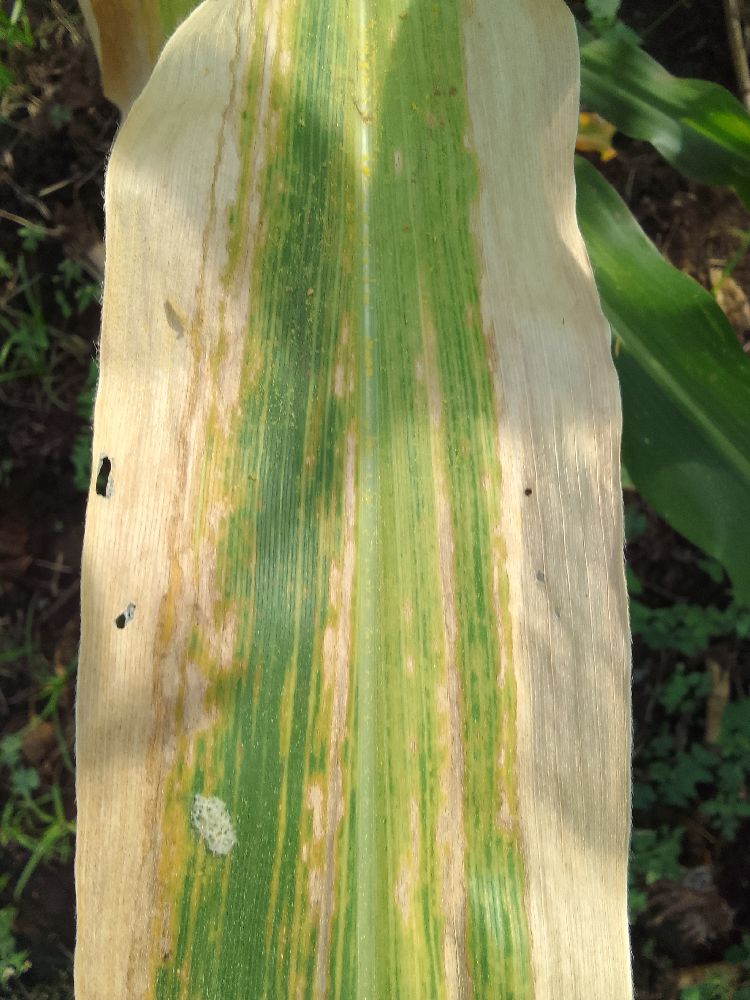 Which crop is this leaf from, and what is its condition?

maize, maize lethal necrosis
